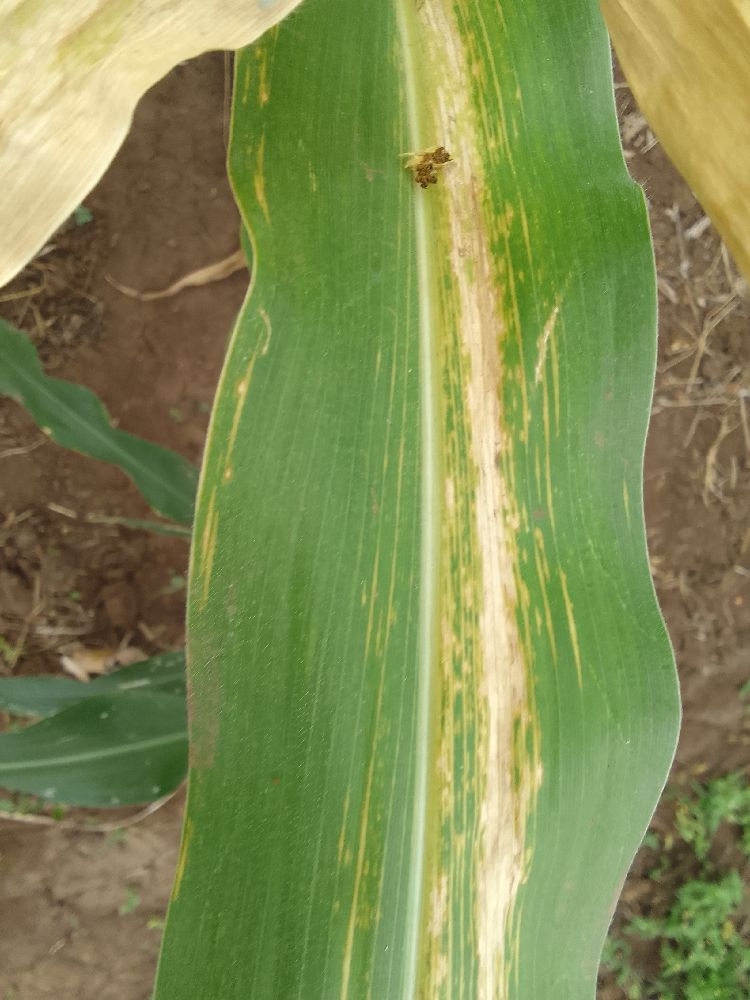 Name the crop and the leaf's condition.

maize, maize lethal necrosis
